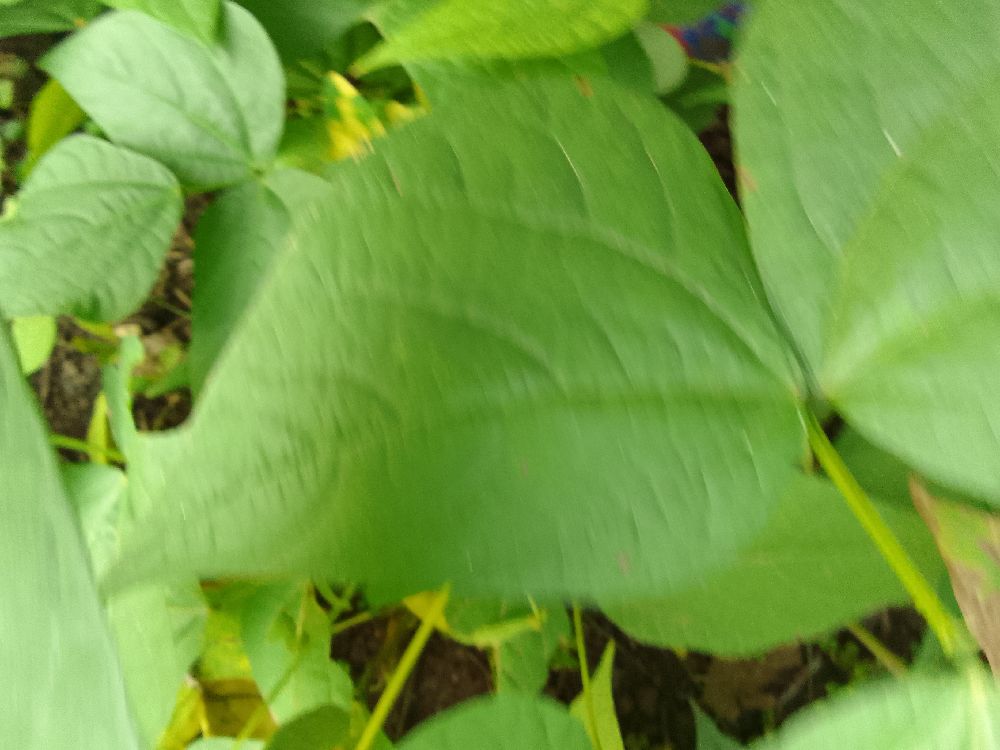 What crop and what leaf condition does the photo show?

common bean, healthy
